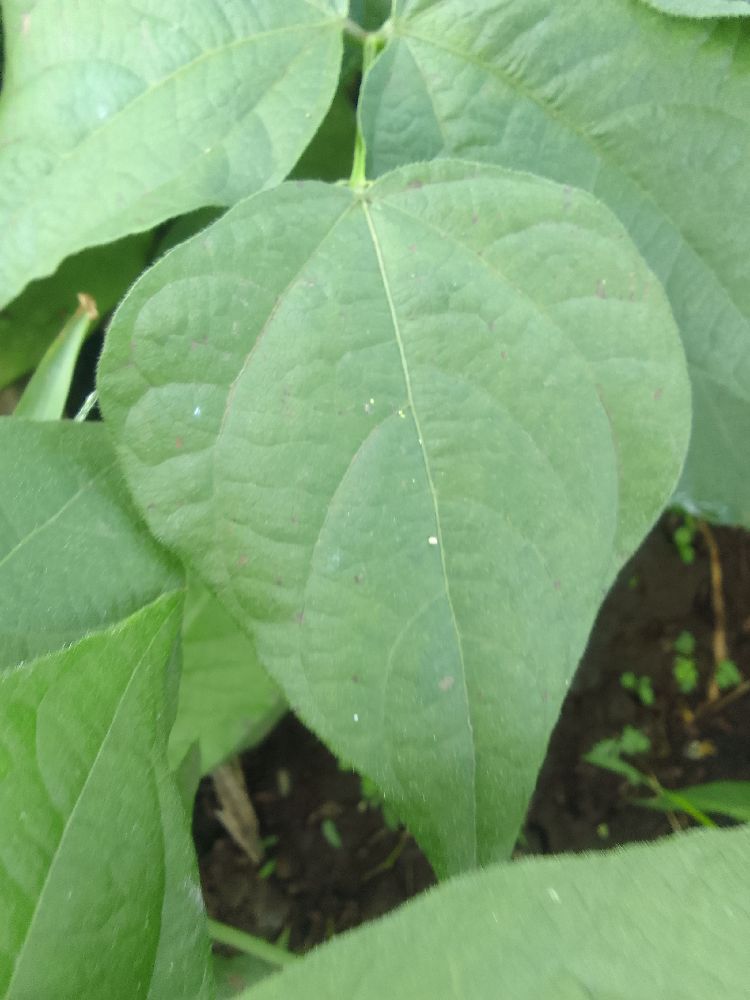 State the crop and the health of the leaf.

common bean, healthy
